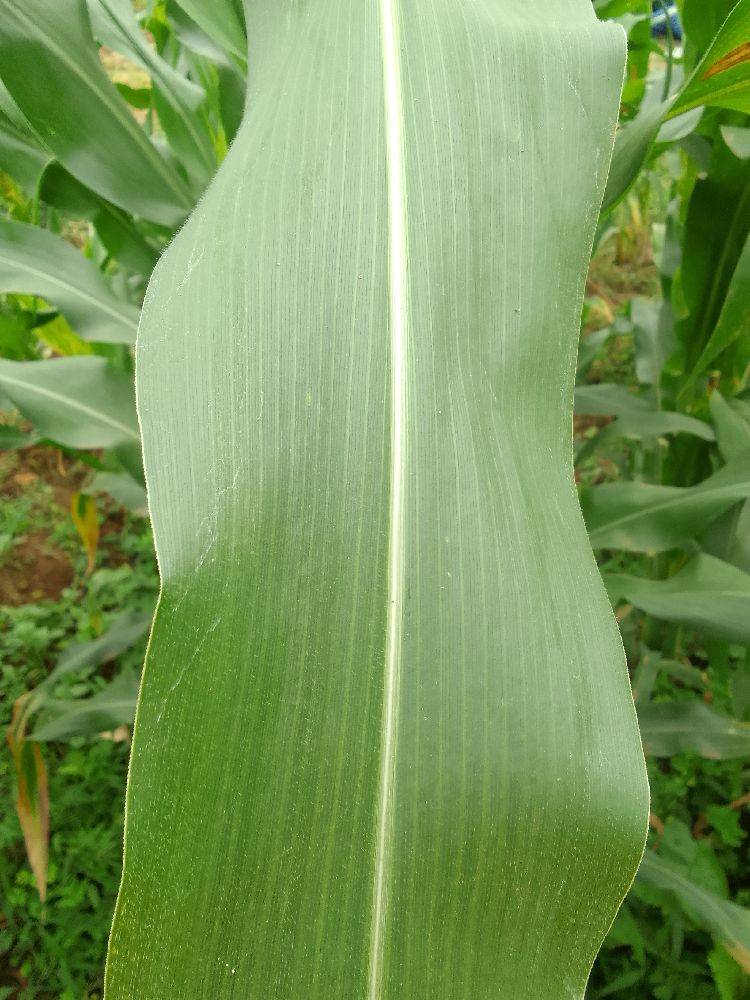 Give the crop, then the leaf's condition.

maize, healthy
